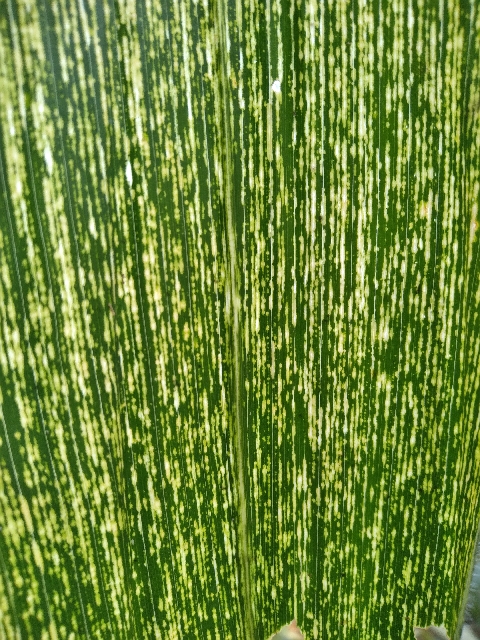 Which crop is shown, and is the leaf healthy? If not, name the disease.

maize, maize streak virus
